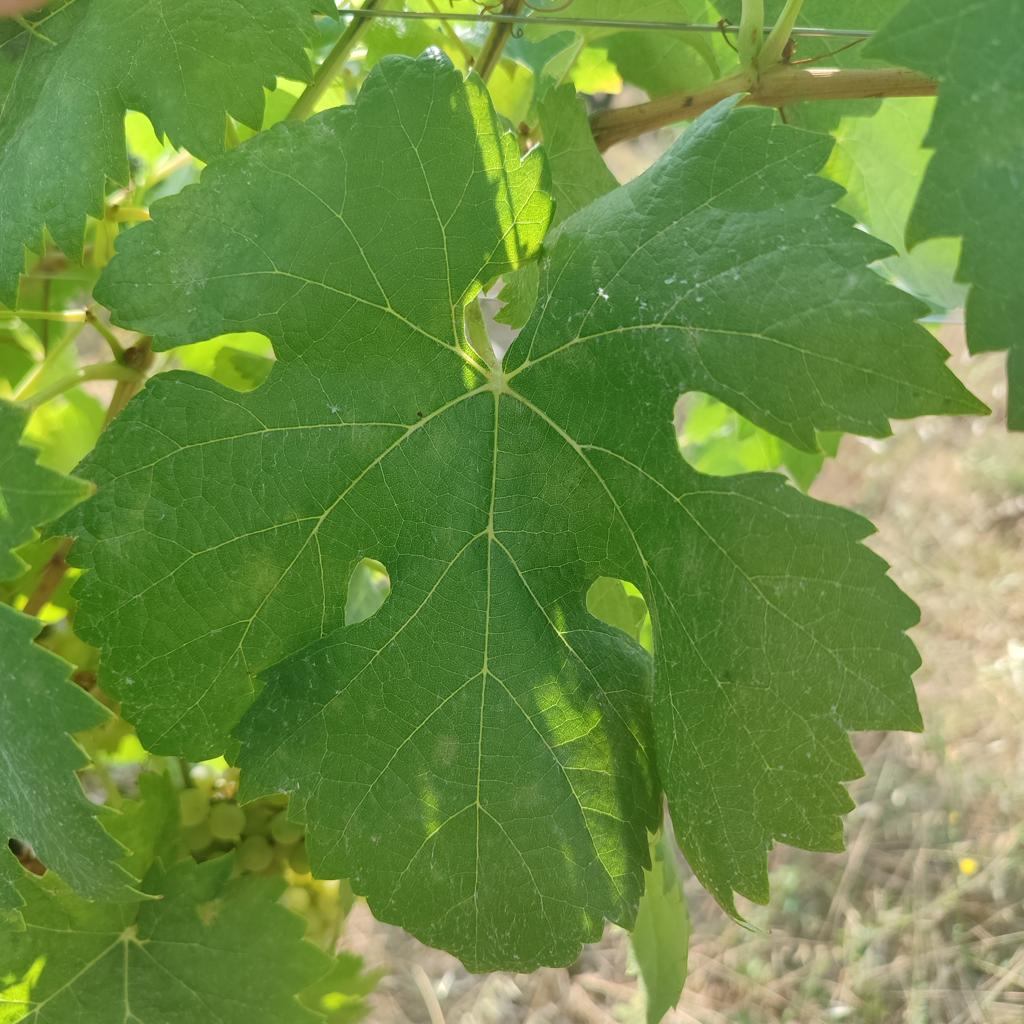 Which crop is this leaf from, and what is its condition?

grapevine, healthy
